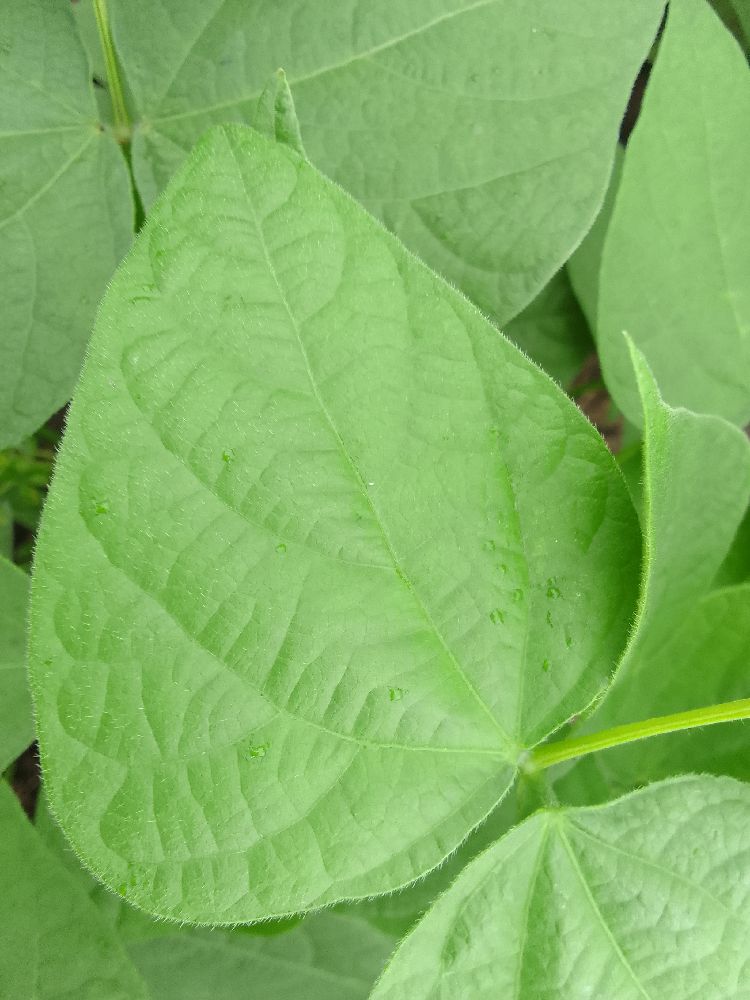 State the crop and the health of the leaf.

common bean, healthy
